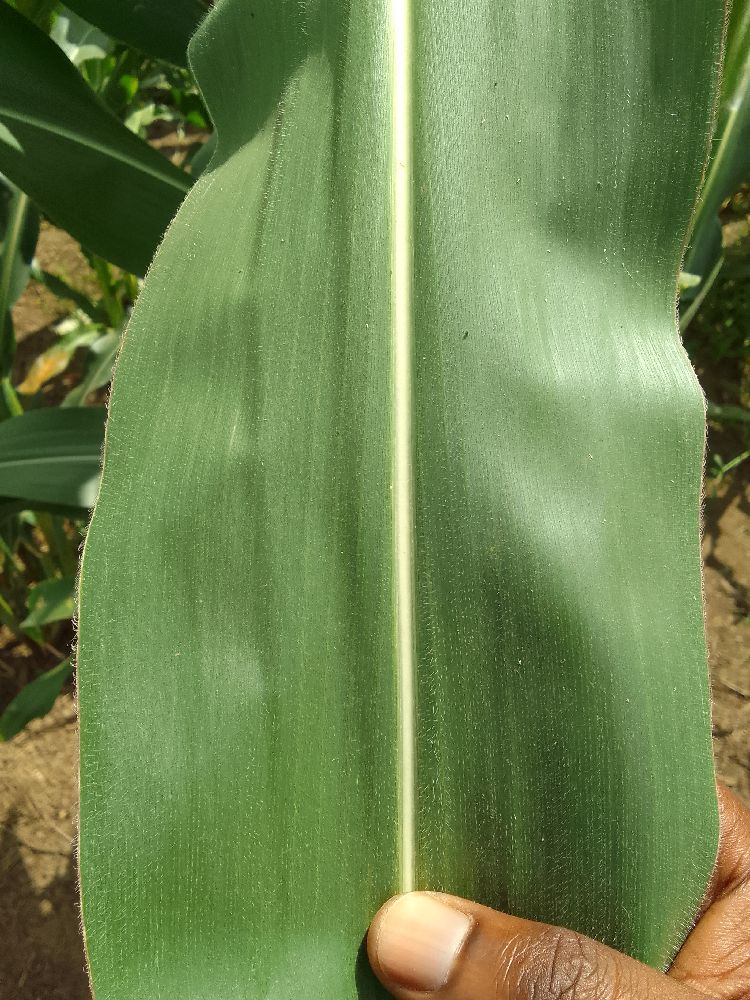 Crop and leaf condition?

maize, healthy
